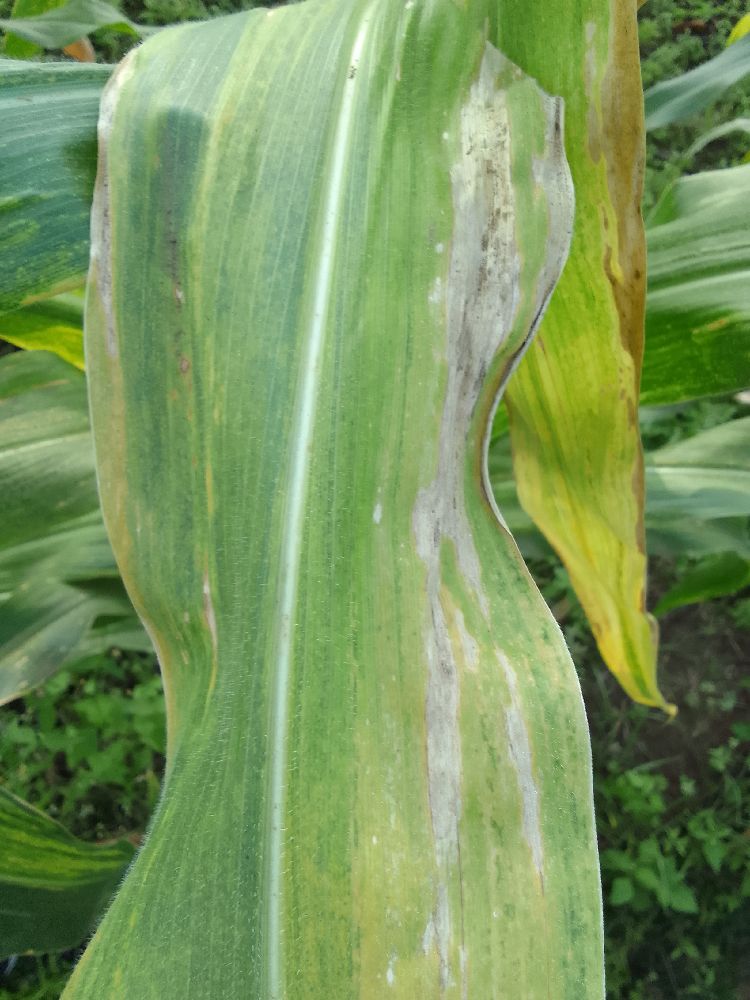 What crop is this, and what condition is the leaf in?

maize, maize lethal necrosis
